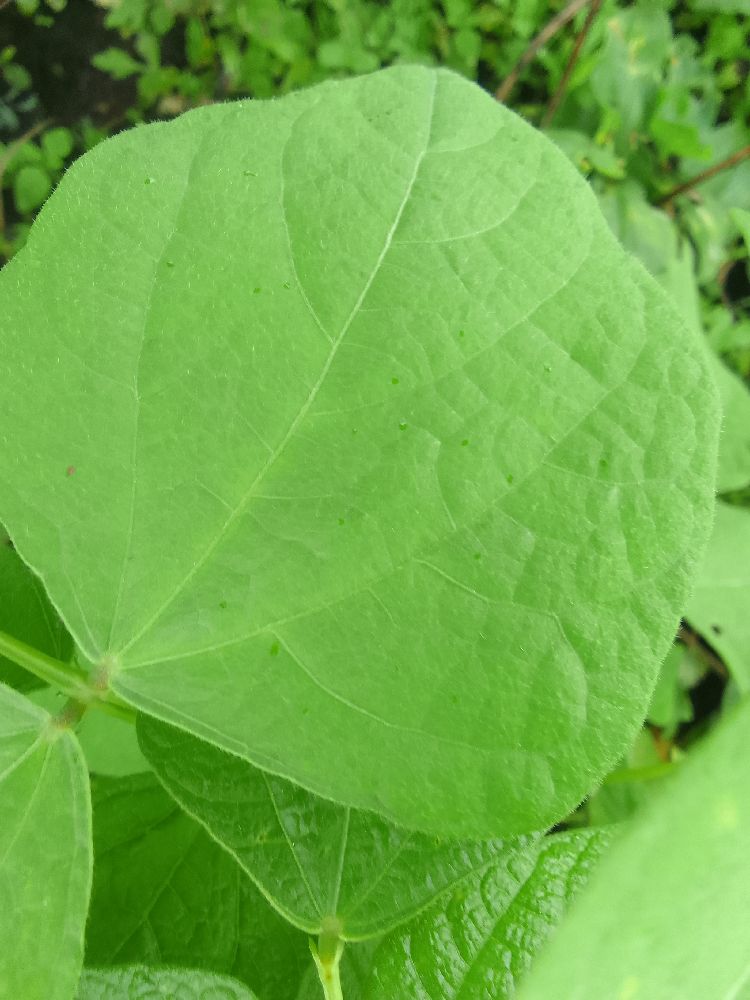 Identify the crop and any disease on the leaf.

common bean, healthy
